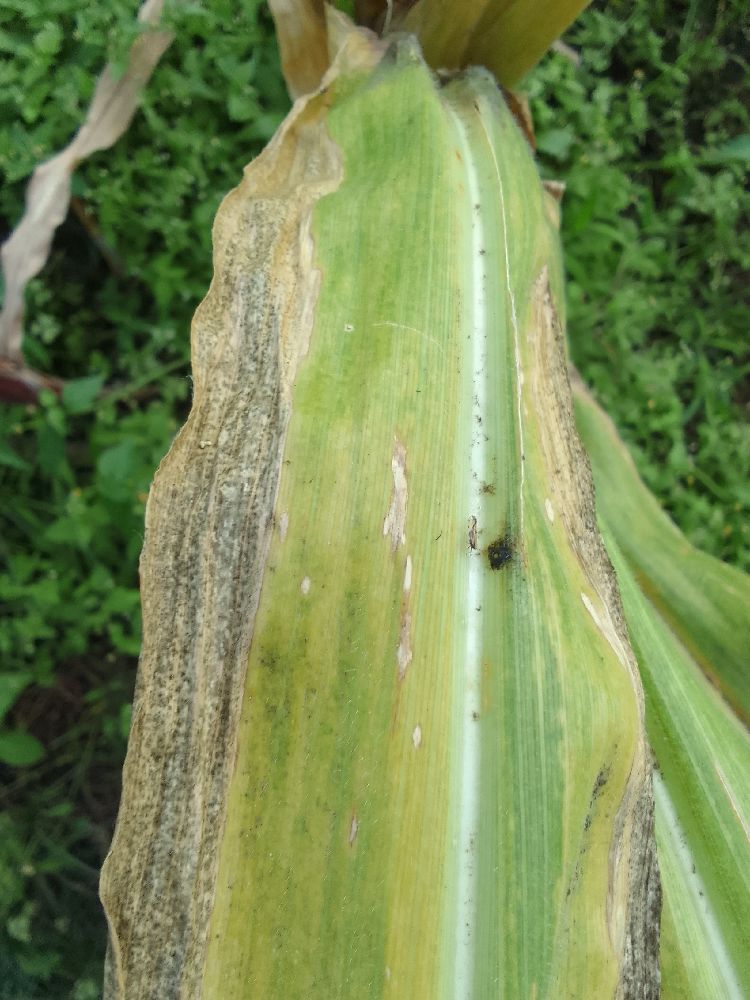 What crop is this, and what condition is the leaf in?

maize, maize lethal necrosis
